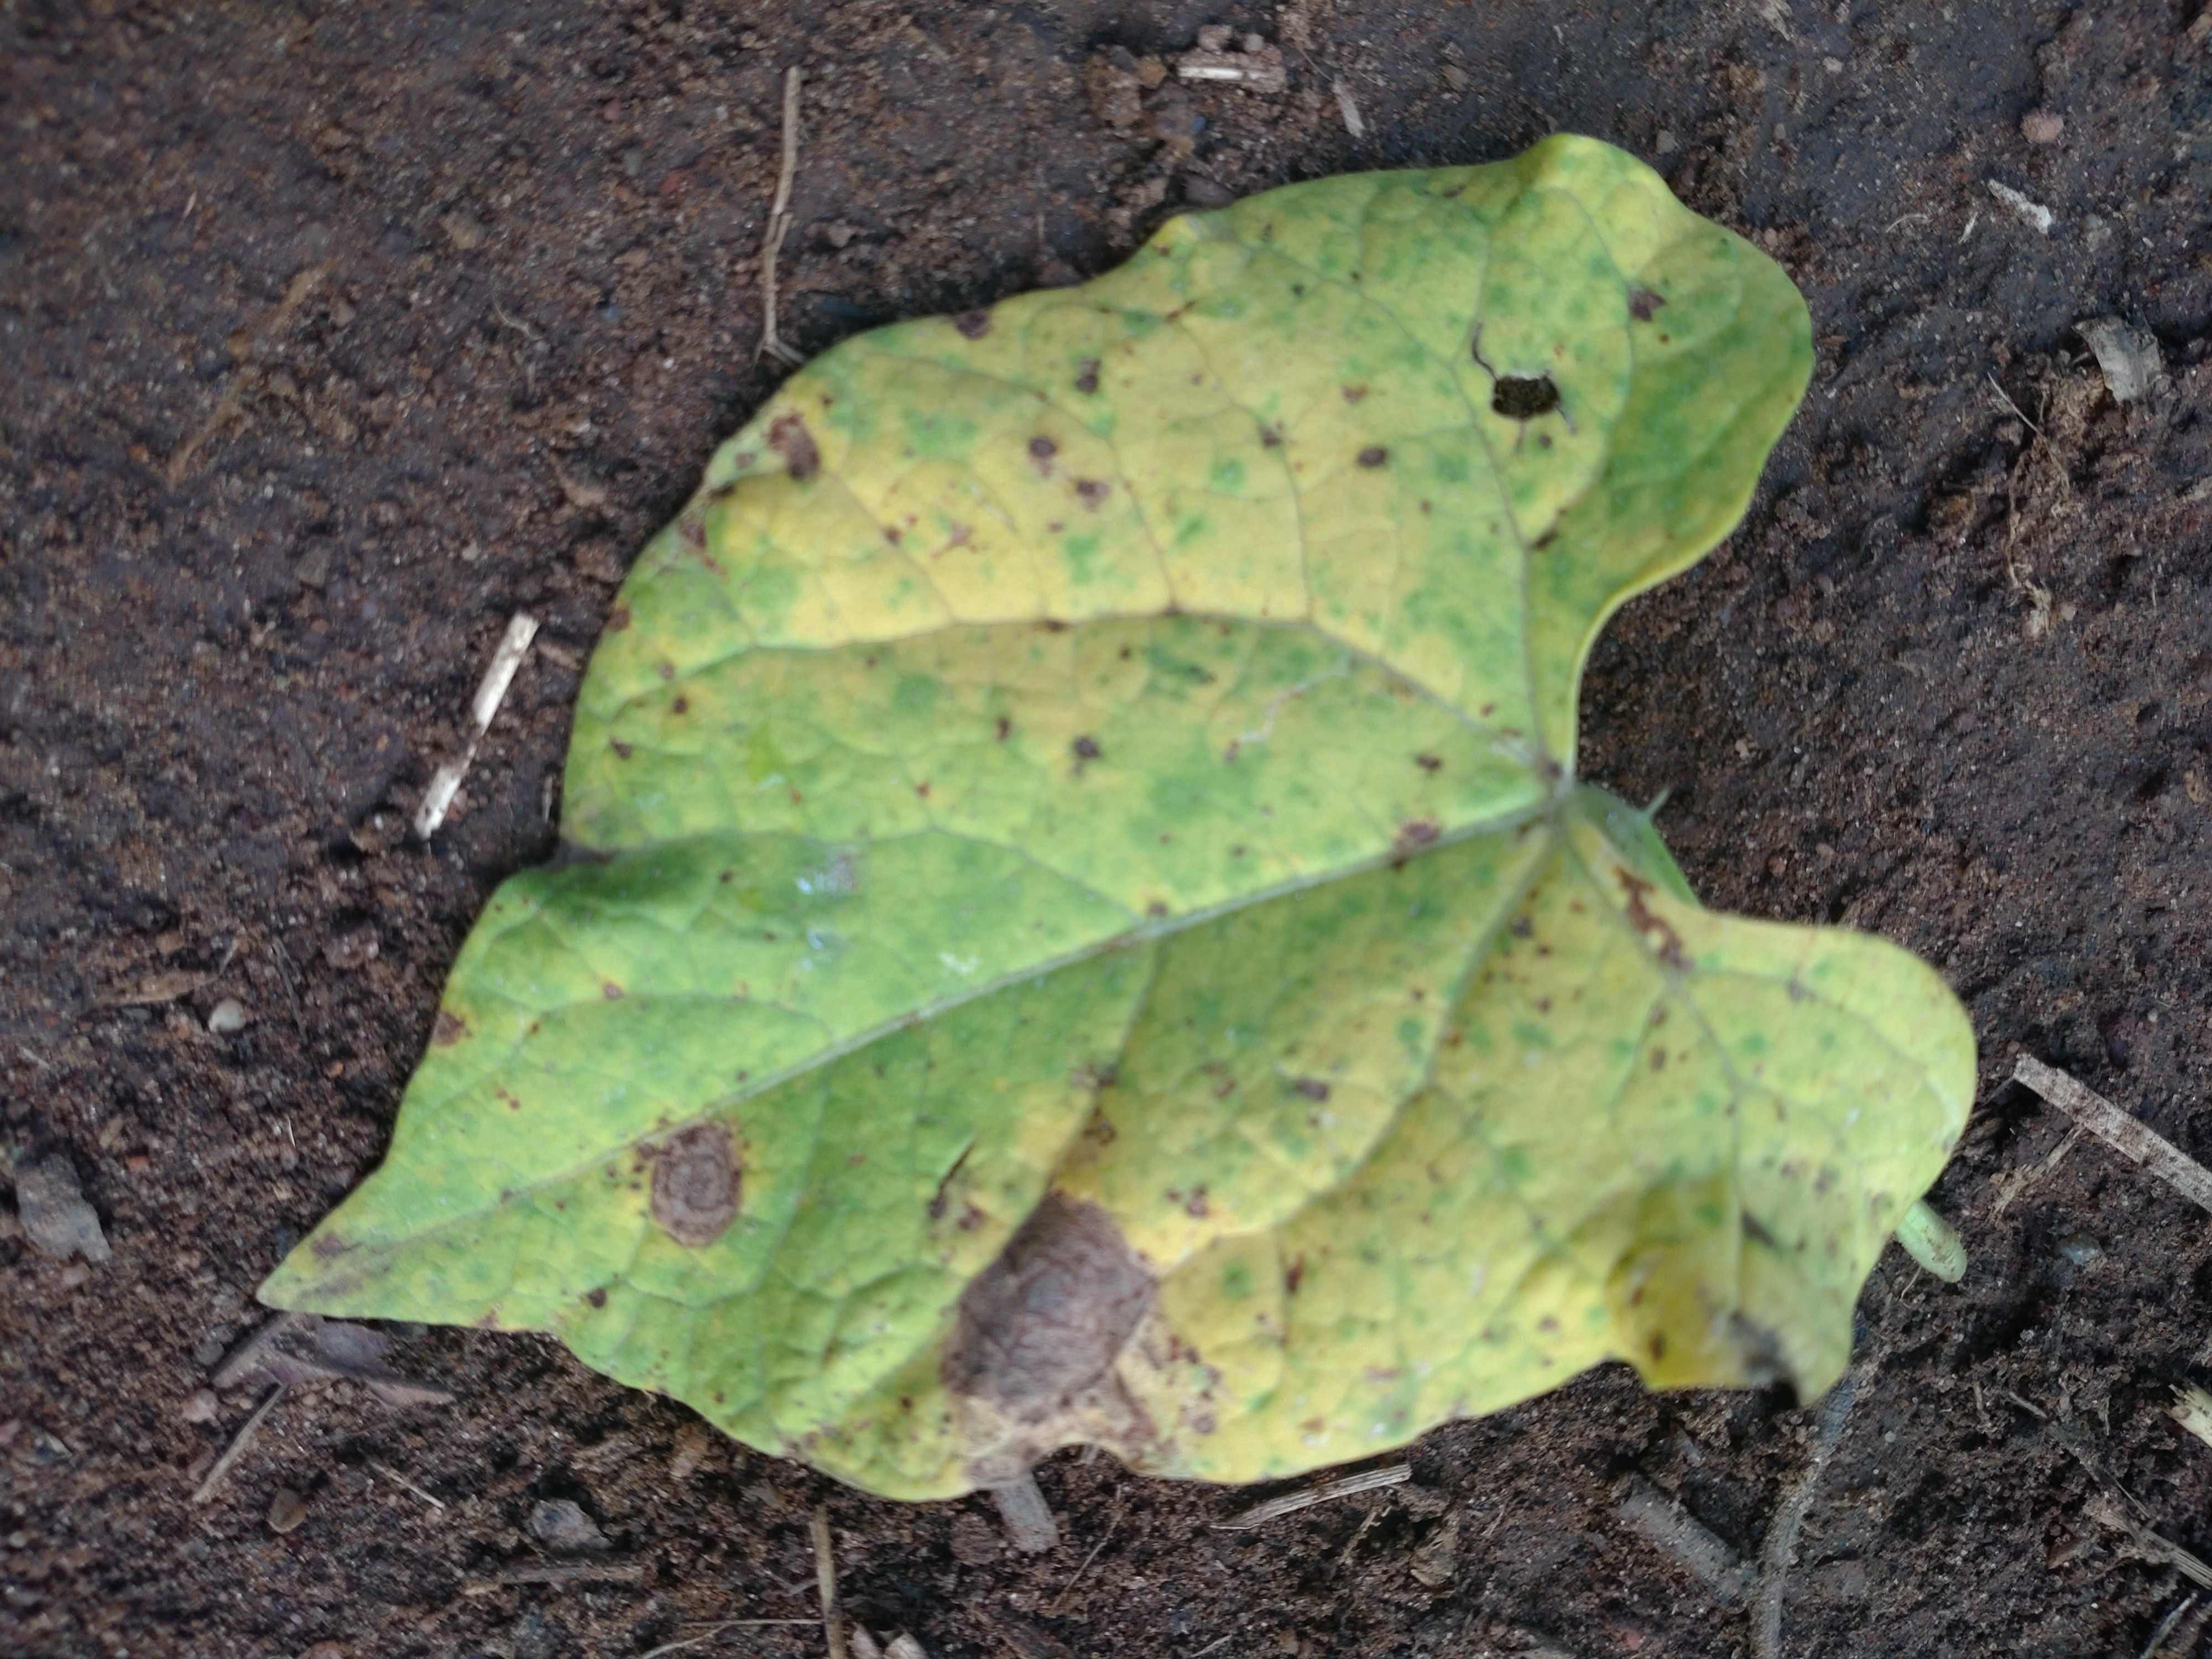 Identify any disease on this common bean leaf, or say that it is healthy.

anthracnose
